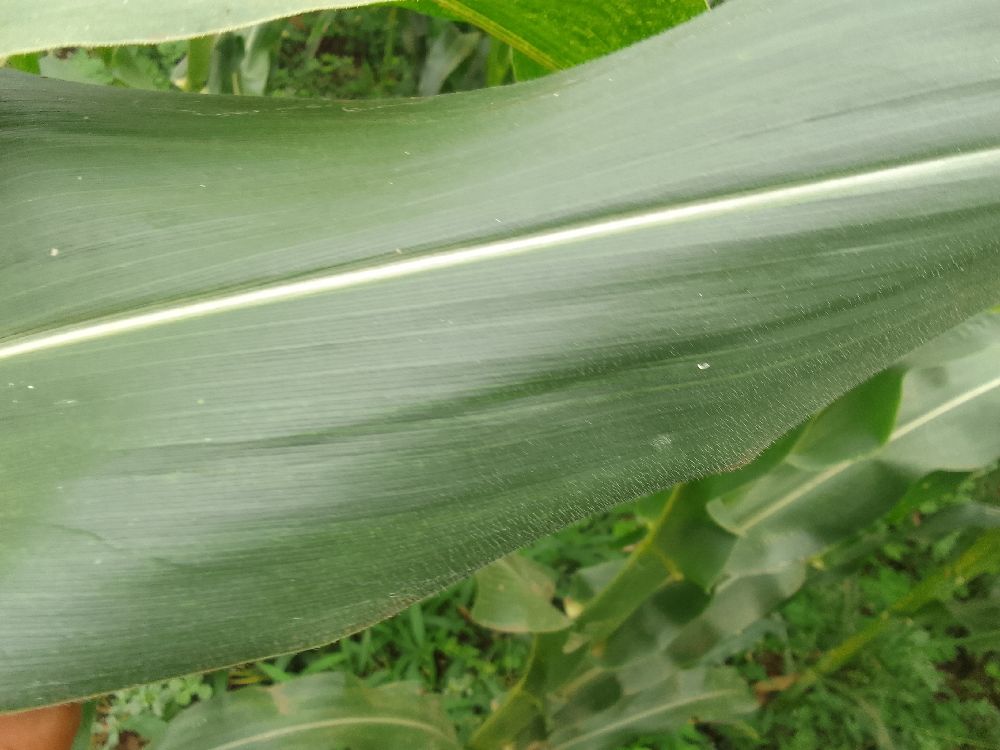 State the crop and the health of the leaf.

maize, healthy
